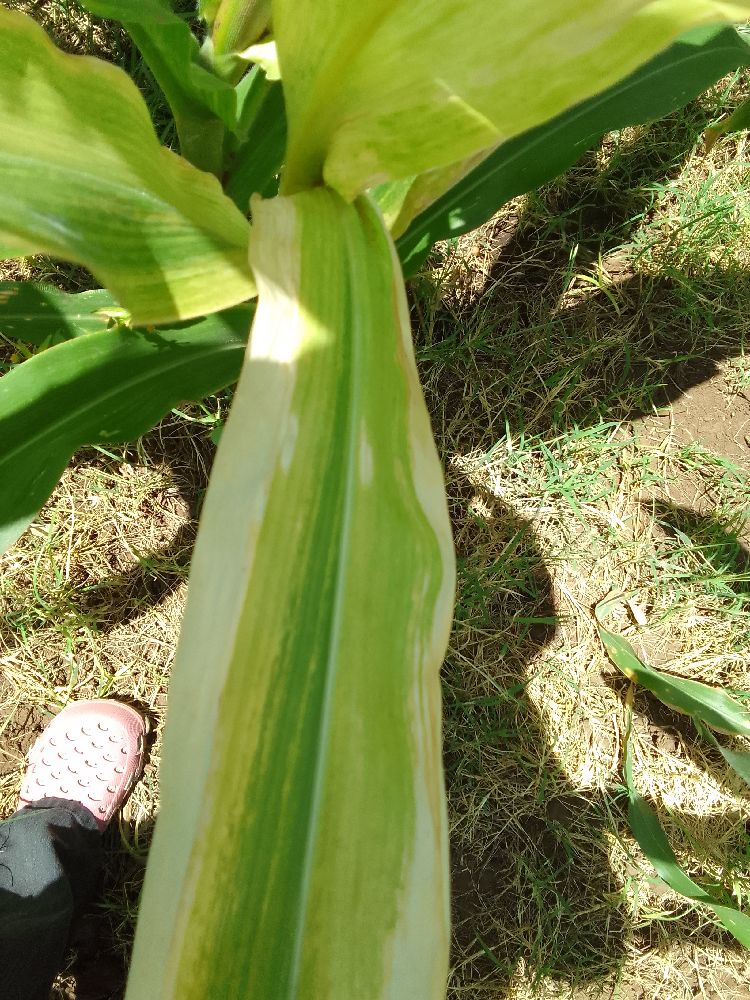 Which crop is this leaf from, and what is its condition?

maize, maize lethal necrosis
